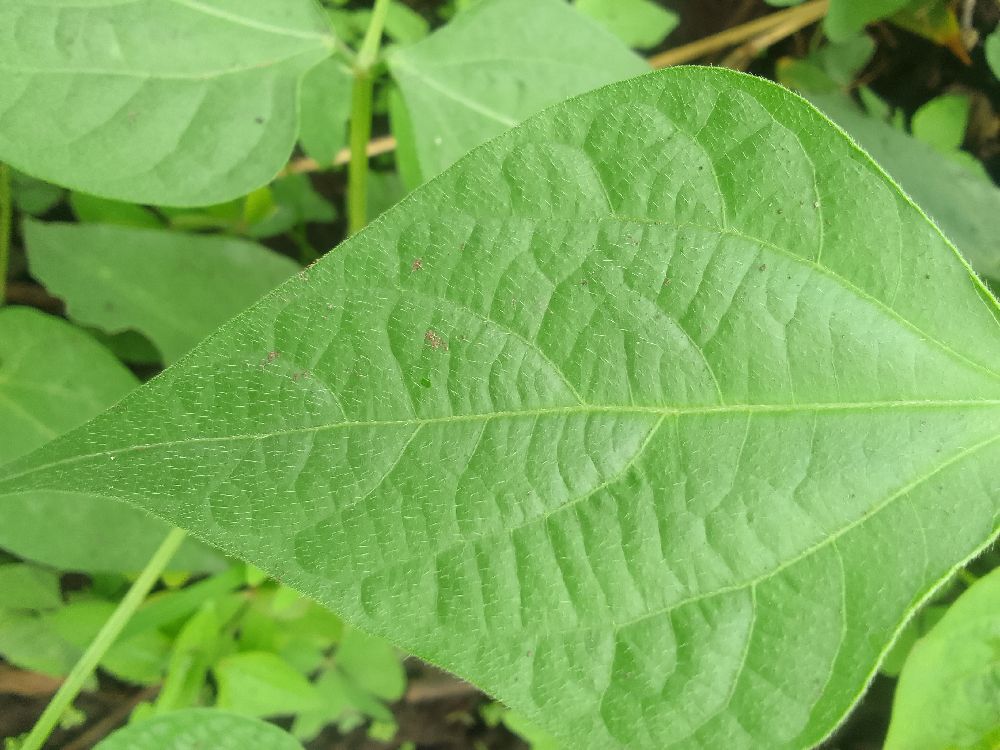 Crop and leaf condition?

common bean, healthy
